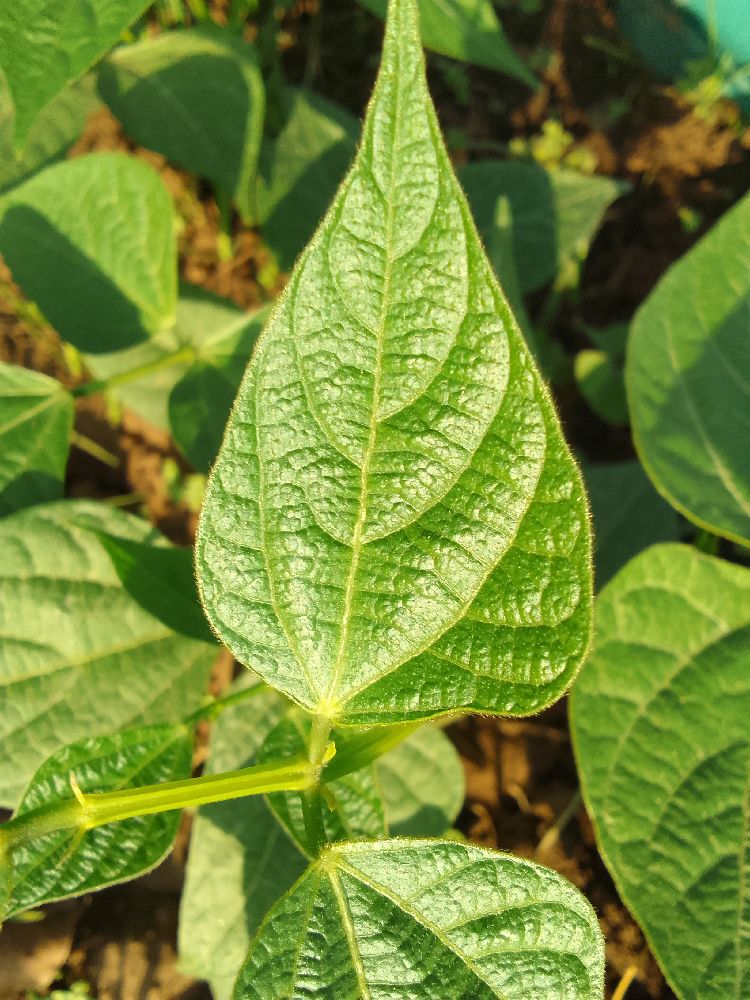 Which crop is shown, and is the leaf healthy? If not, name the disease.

common bean, healthy
